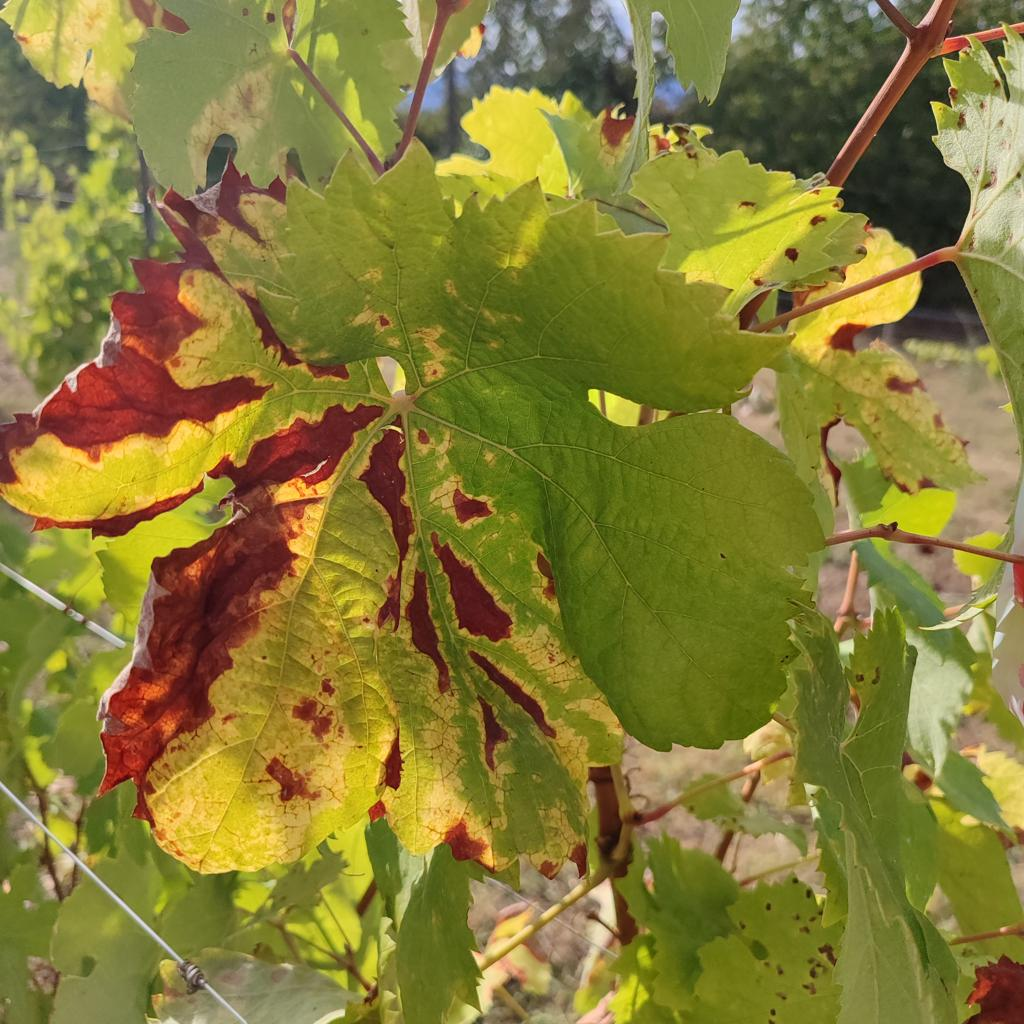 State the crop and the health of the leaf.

grapevine, esca complex
